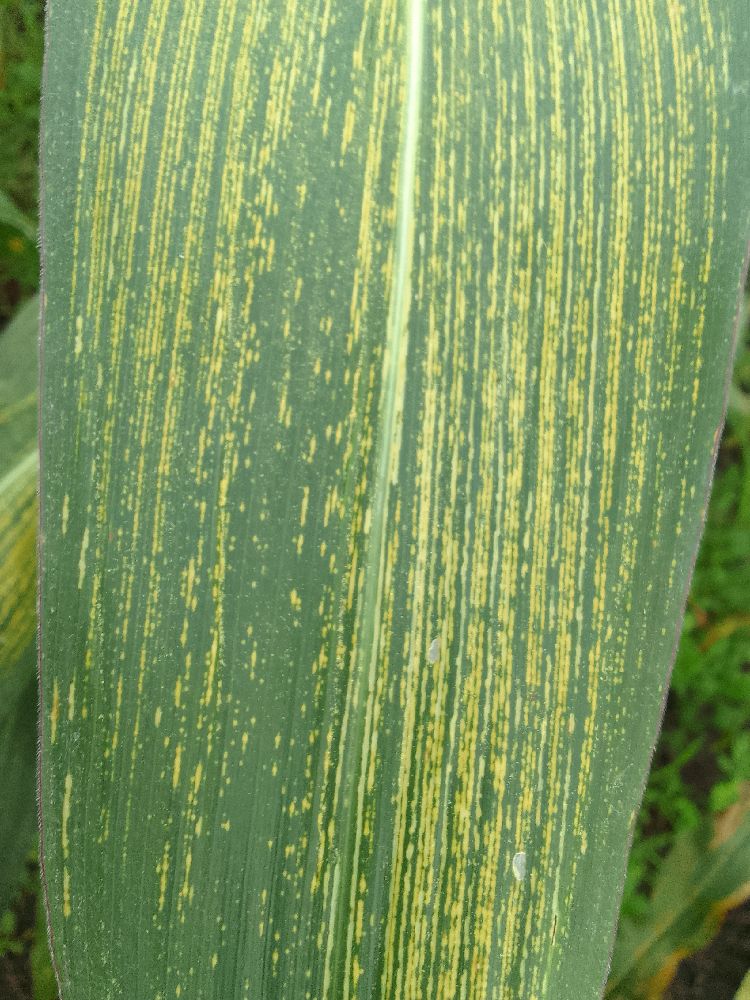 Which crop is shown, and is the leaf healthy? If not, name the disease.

maize, maize streak virus
